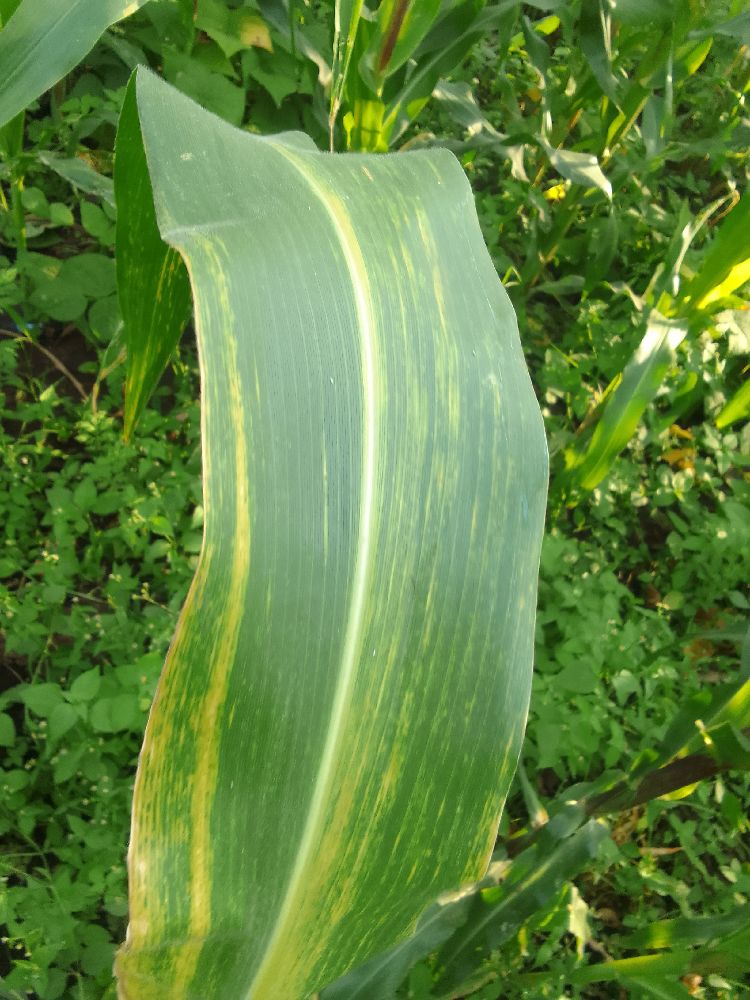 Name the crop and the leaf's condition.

maize, maize lethal necrosis
